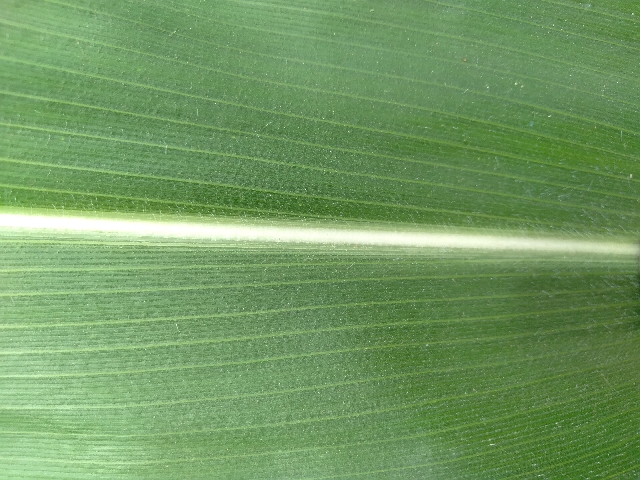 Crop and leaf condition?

maize, healthy
